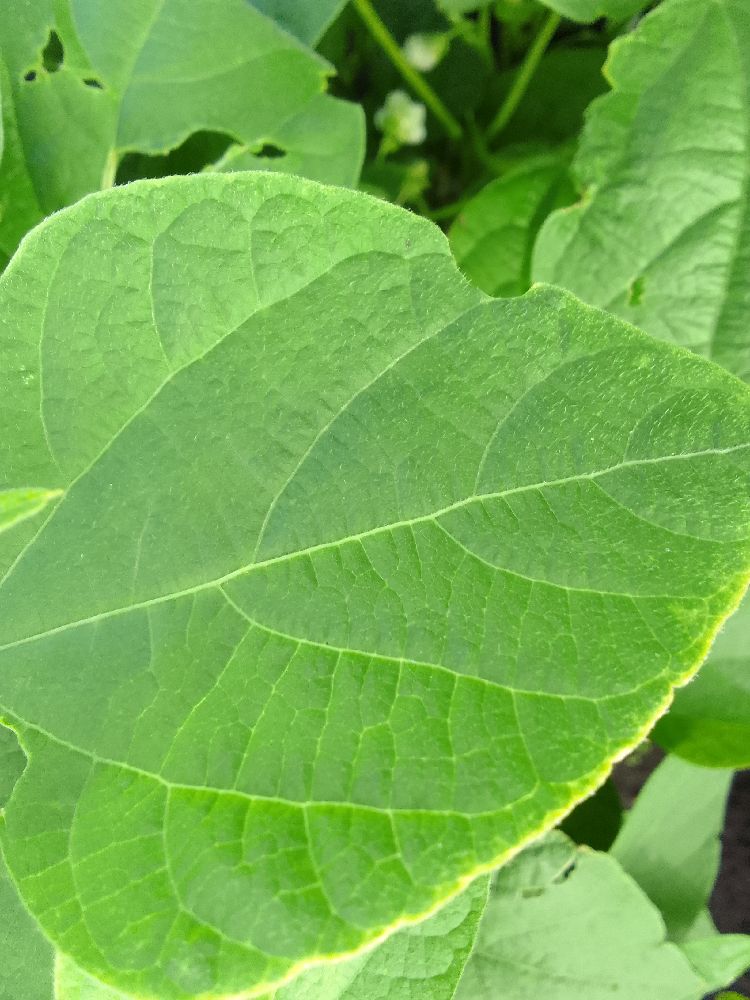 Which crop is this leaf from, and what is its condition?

common bean, healthy
